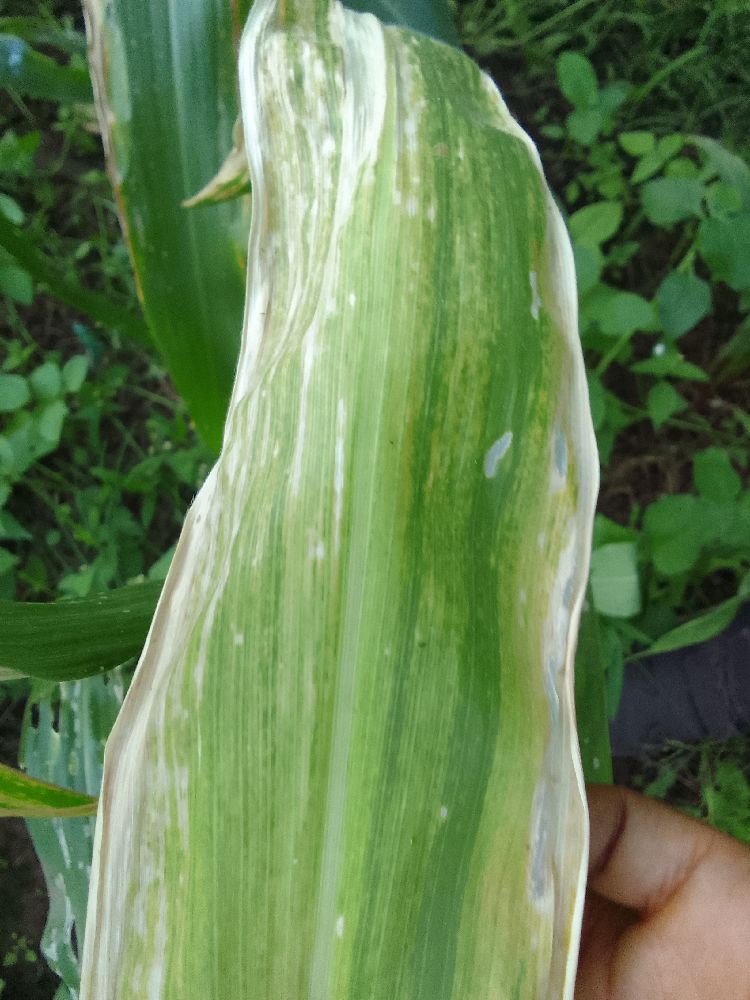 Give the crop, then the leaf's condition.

maize, maize lethal necrosis
